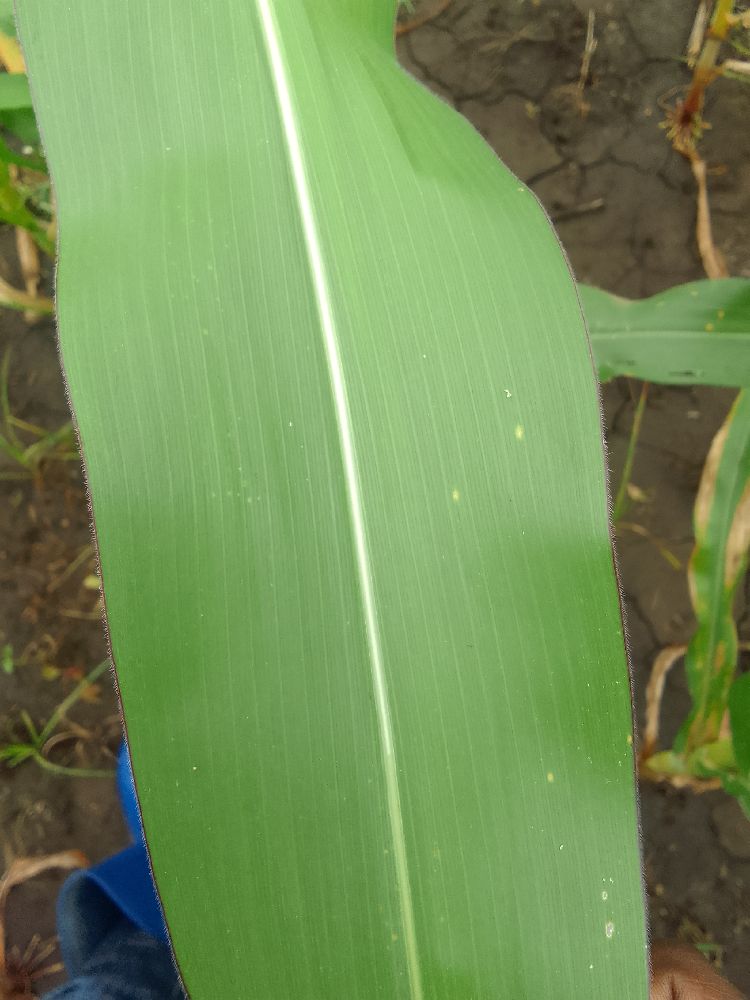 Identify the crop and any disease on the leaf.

maize, healthy
